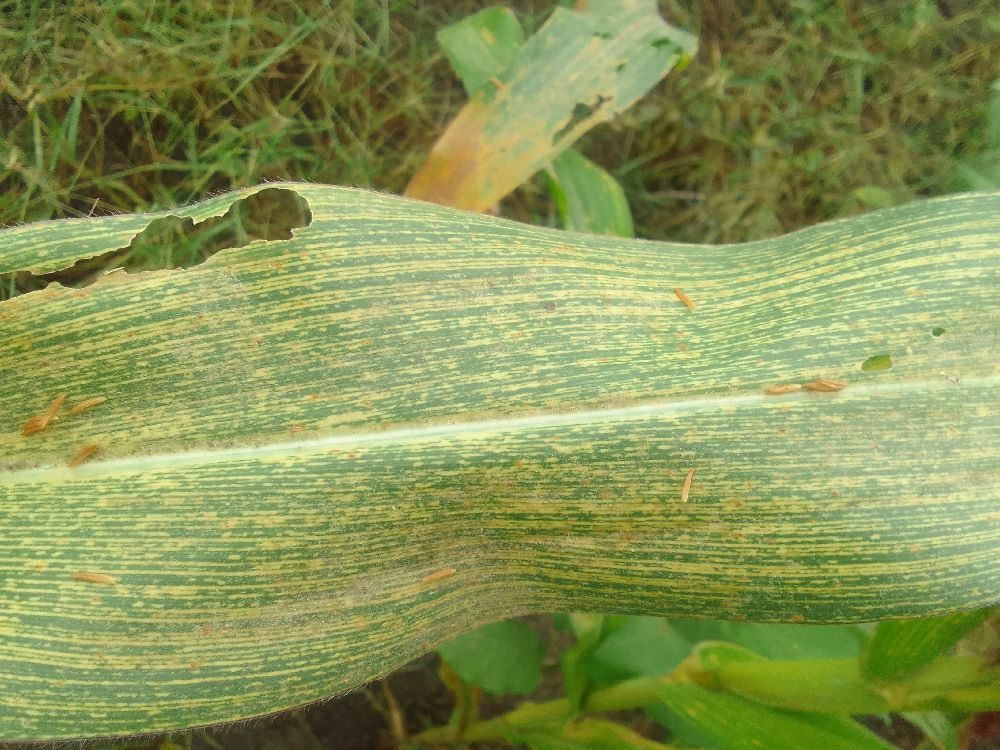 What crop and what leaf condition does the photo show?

maize, maize streak virus
